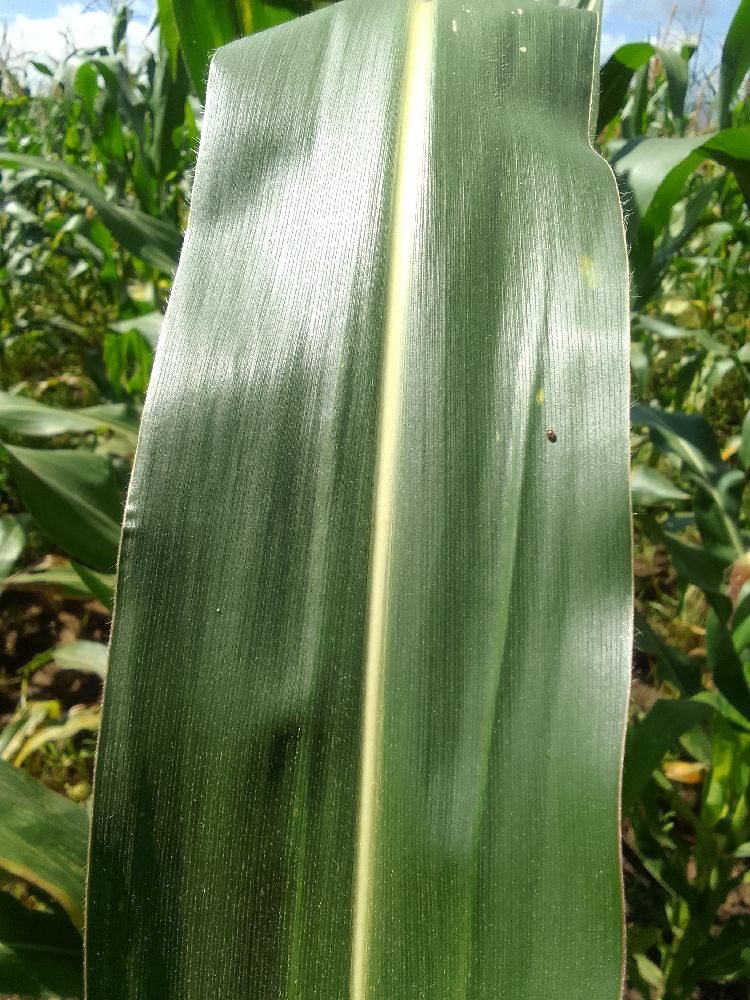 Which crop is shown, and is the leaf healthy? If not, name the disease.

maize, healthy
